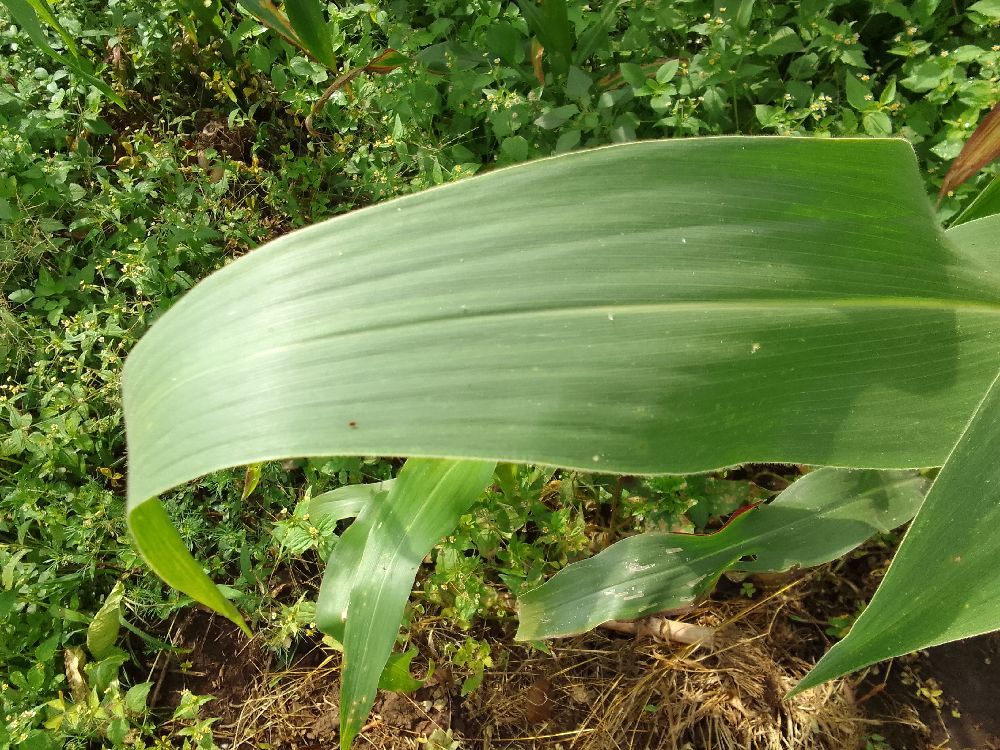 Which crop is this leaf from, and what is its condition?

maize, healthy
